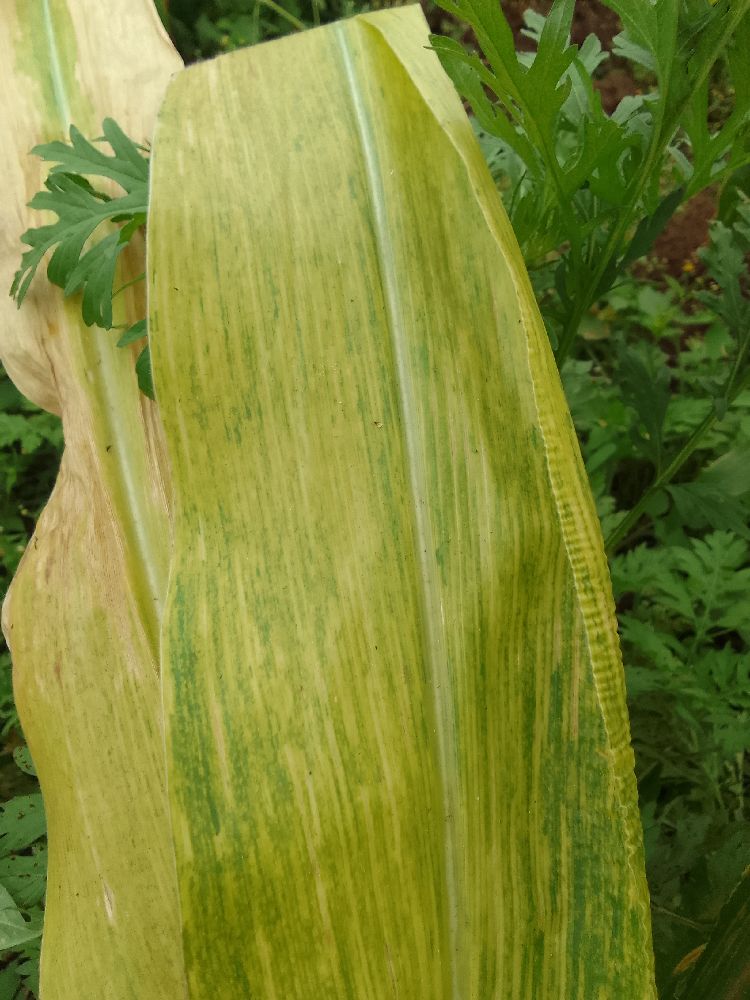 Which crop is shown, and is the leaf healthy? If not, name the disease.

maize, maize lethal necrosis
